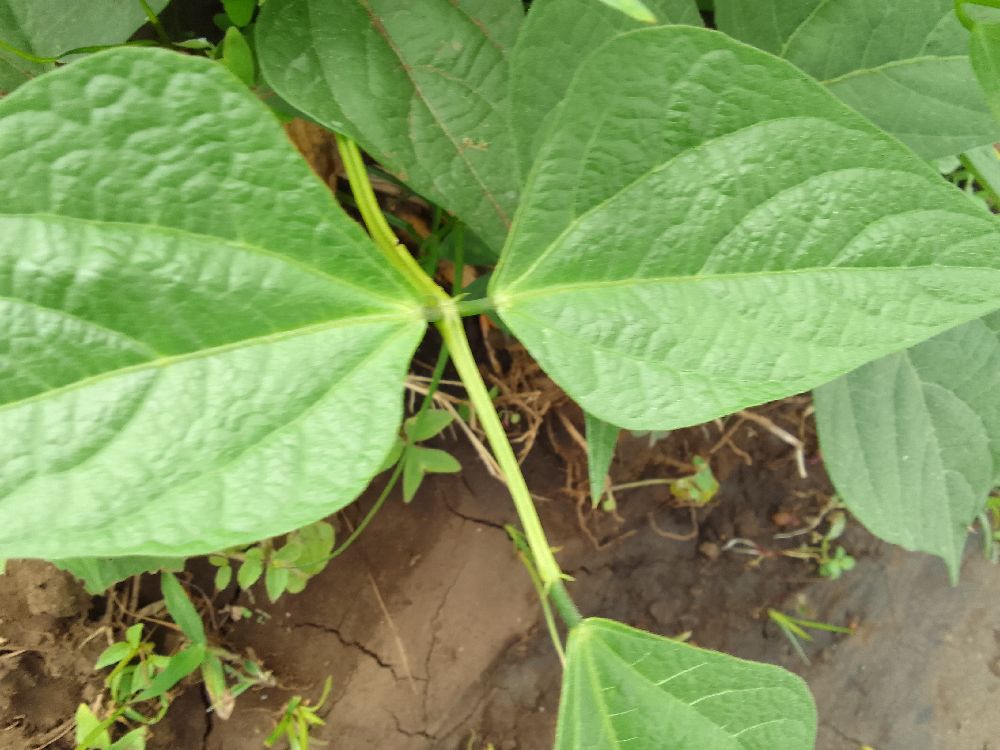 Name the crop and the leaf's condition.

common bean, healthy
